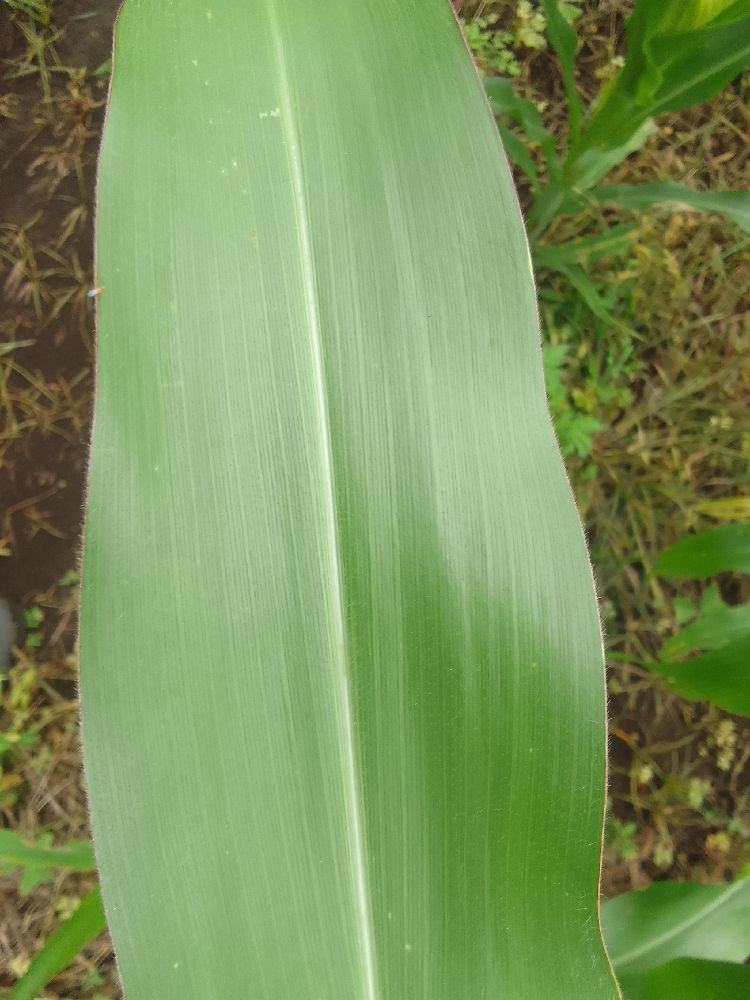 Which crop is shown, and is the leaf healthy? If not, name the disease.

maize, healthy
